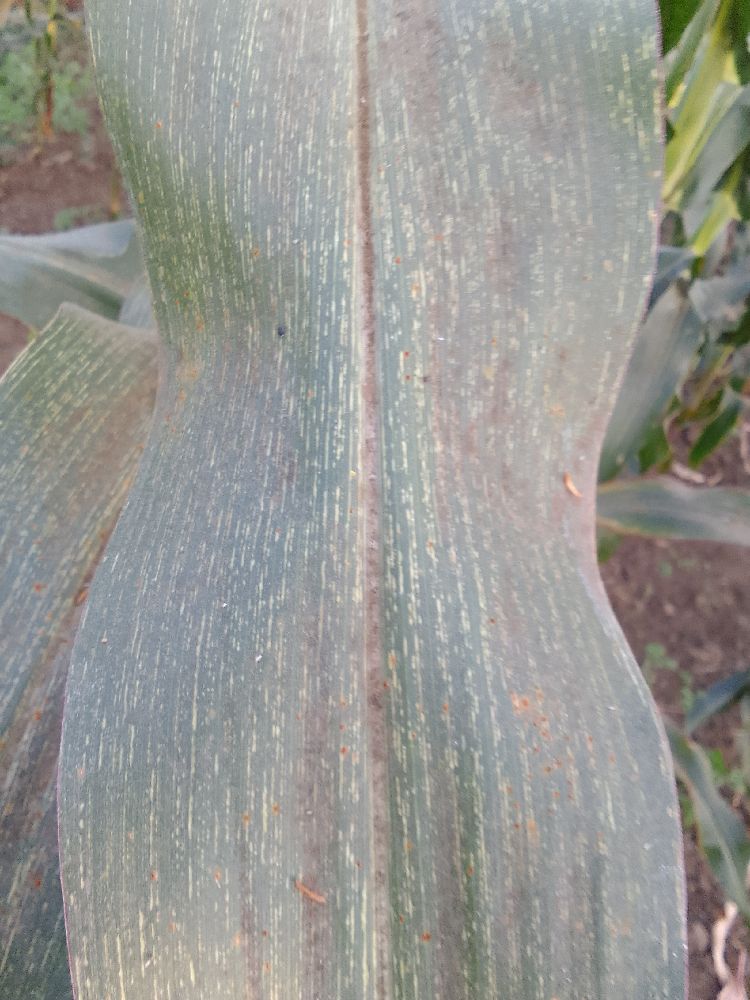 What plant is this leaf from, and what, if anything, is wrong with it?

maize, maize streak virus
